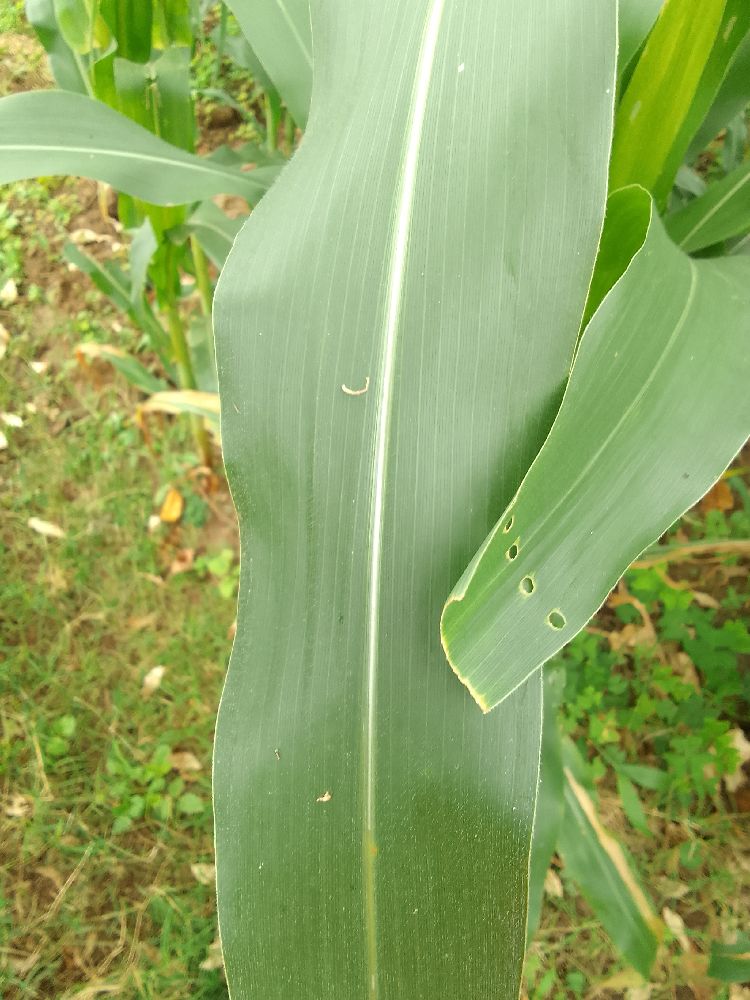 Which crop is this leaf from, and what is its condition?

maize, healthy
